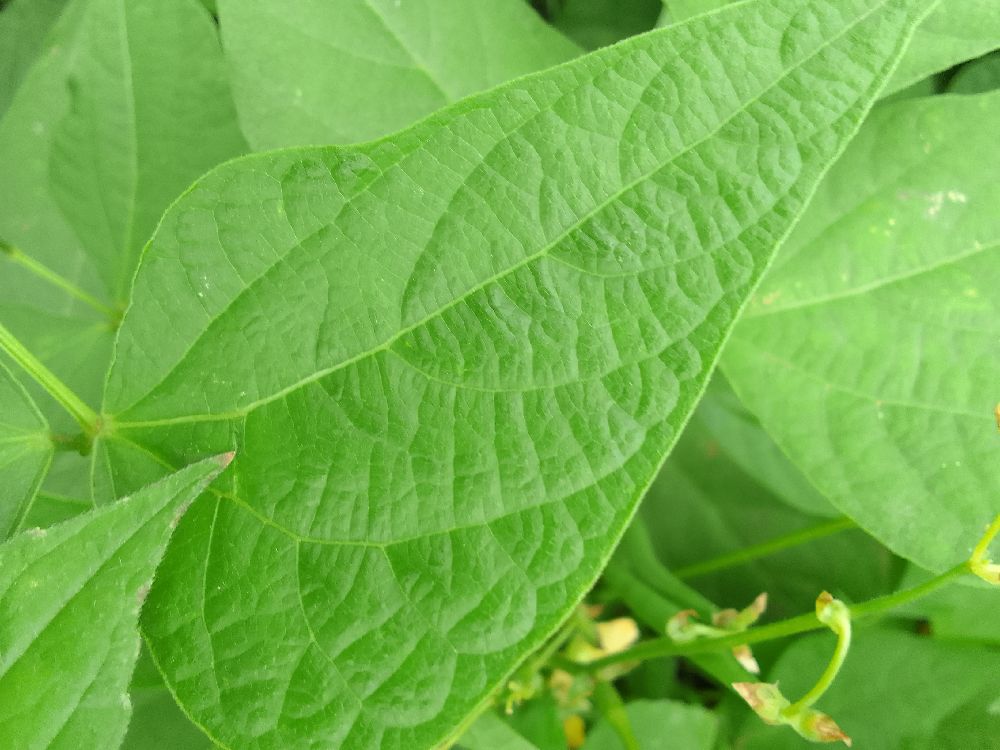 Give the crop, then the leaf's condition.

common bean, healthy
